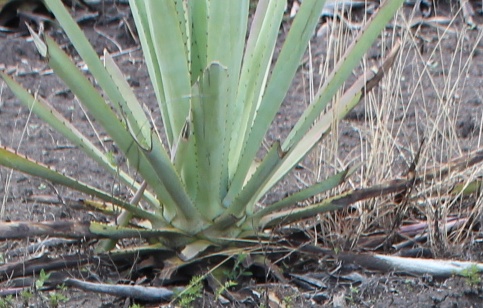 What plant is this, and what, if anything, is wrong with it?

agave, yellow
